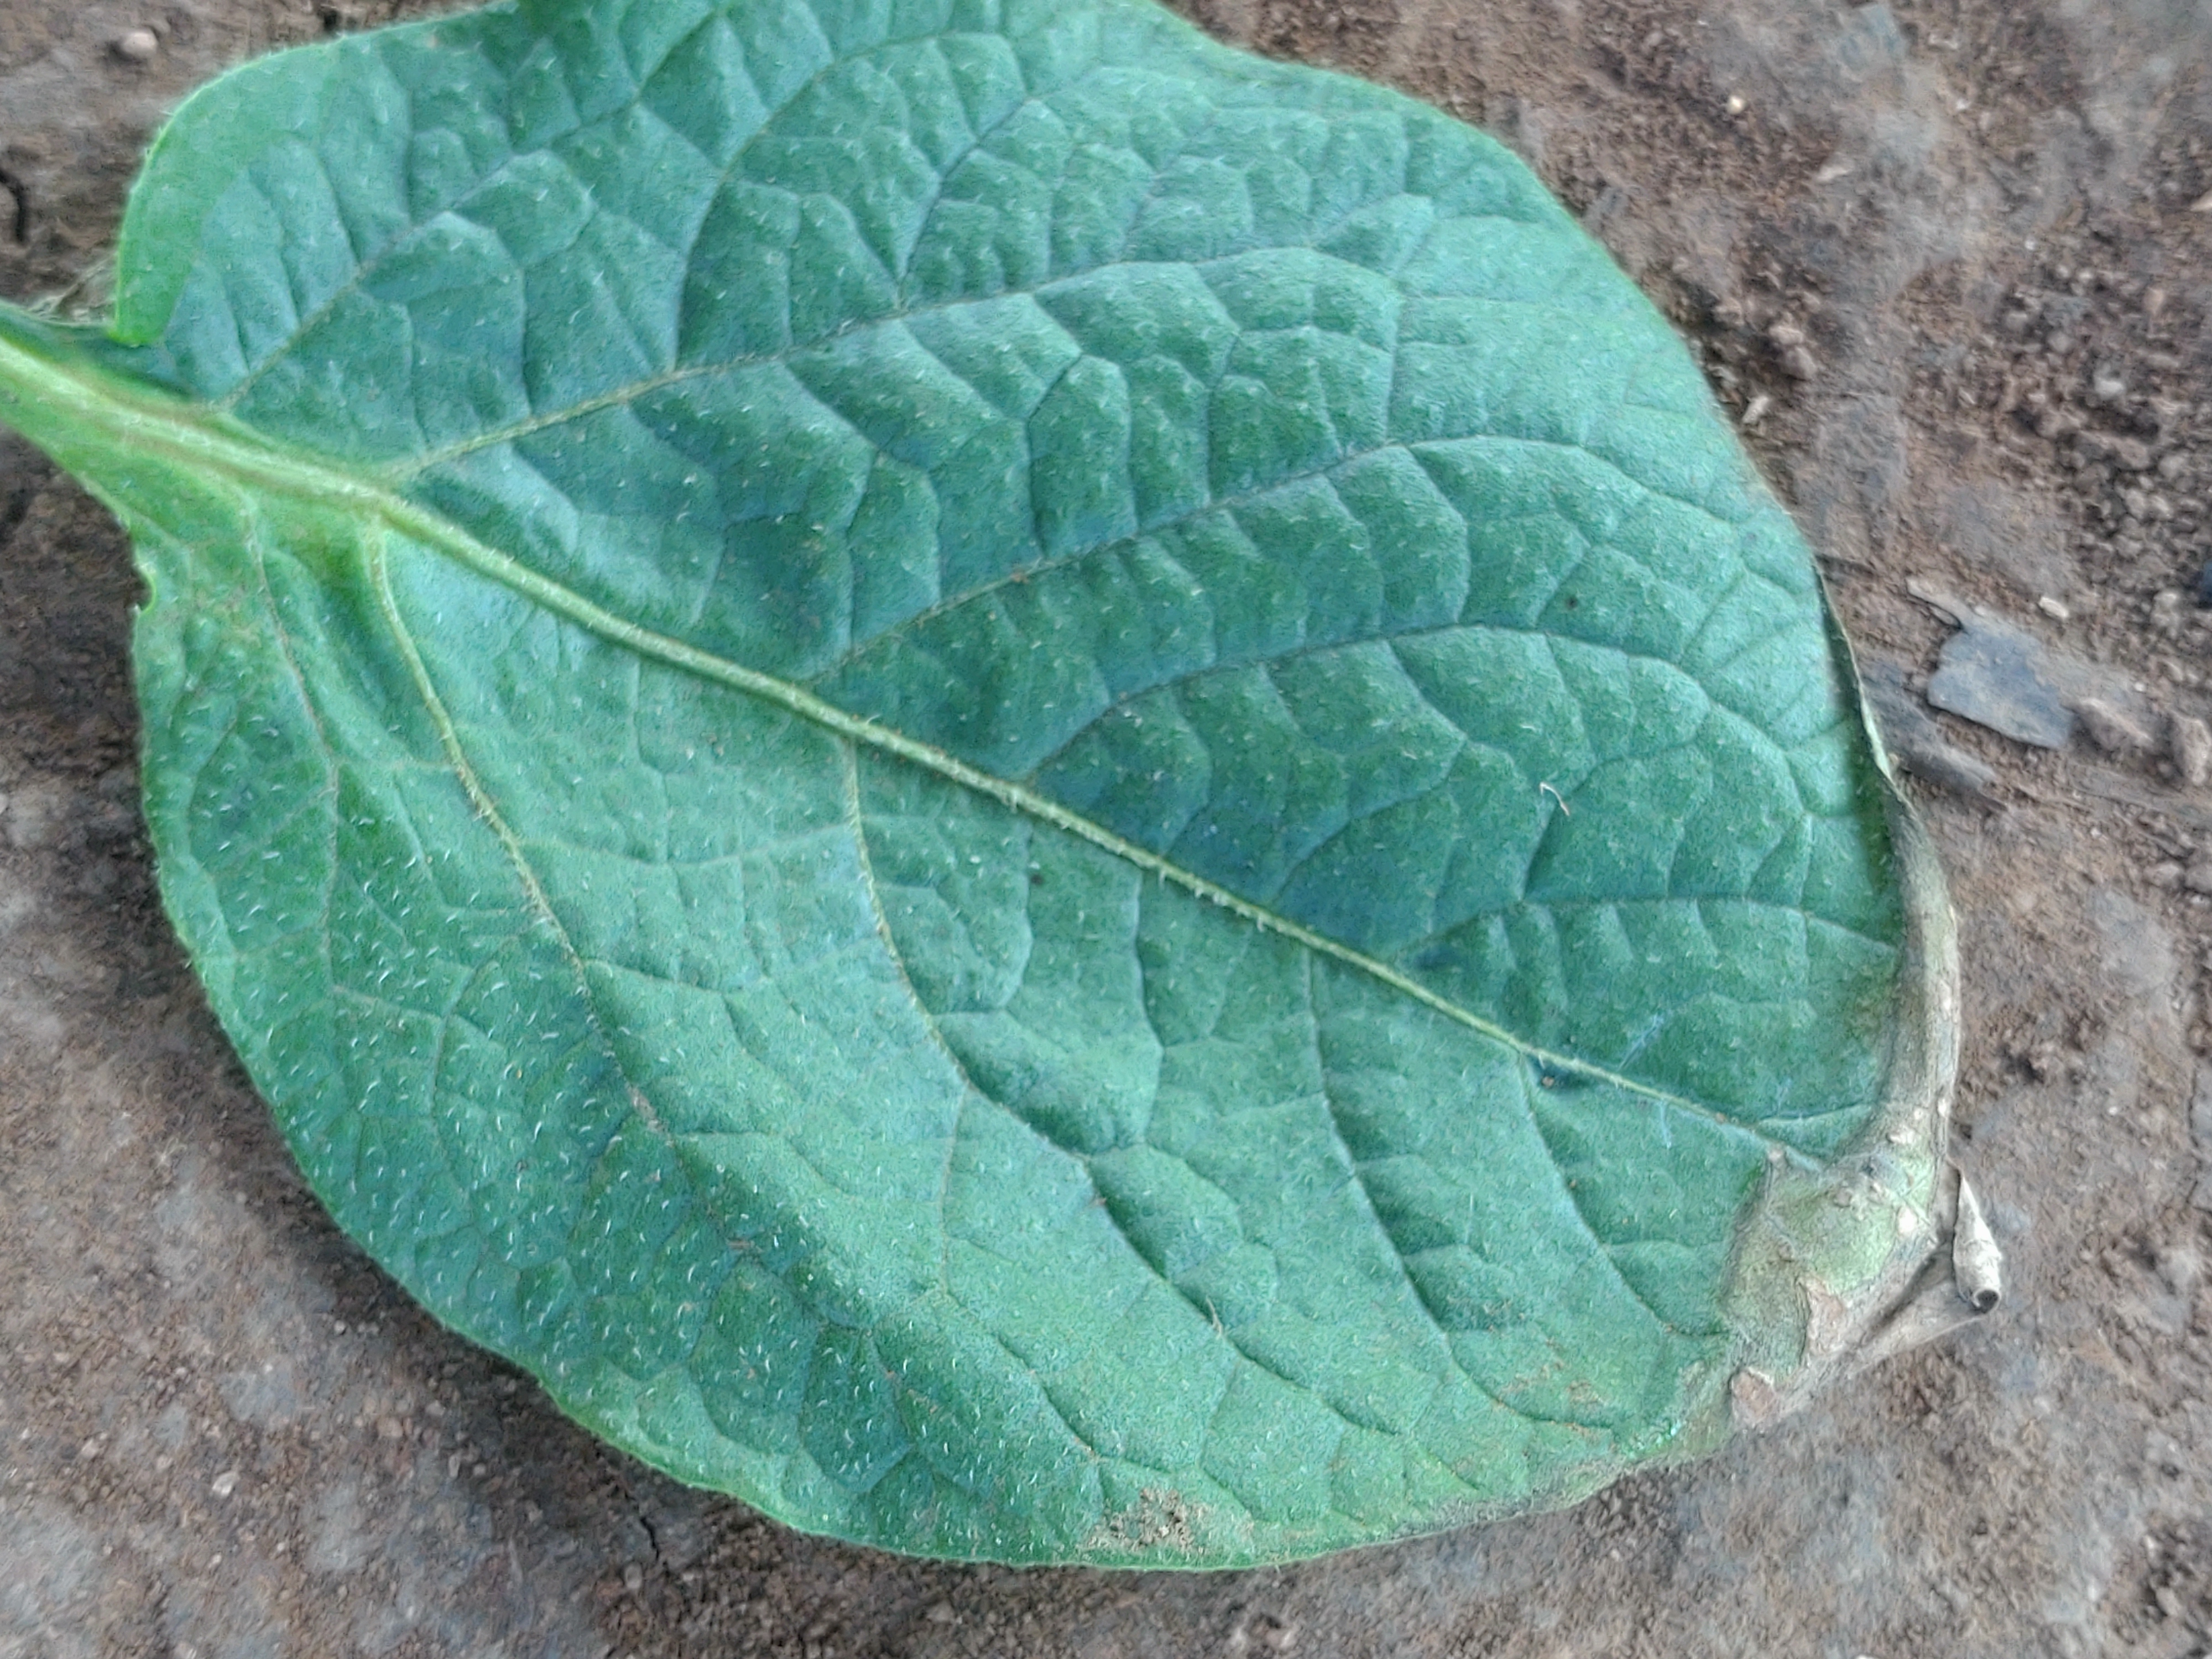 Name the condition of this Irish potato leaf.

early blight
